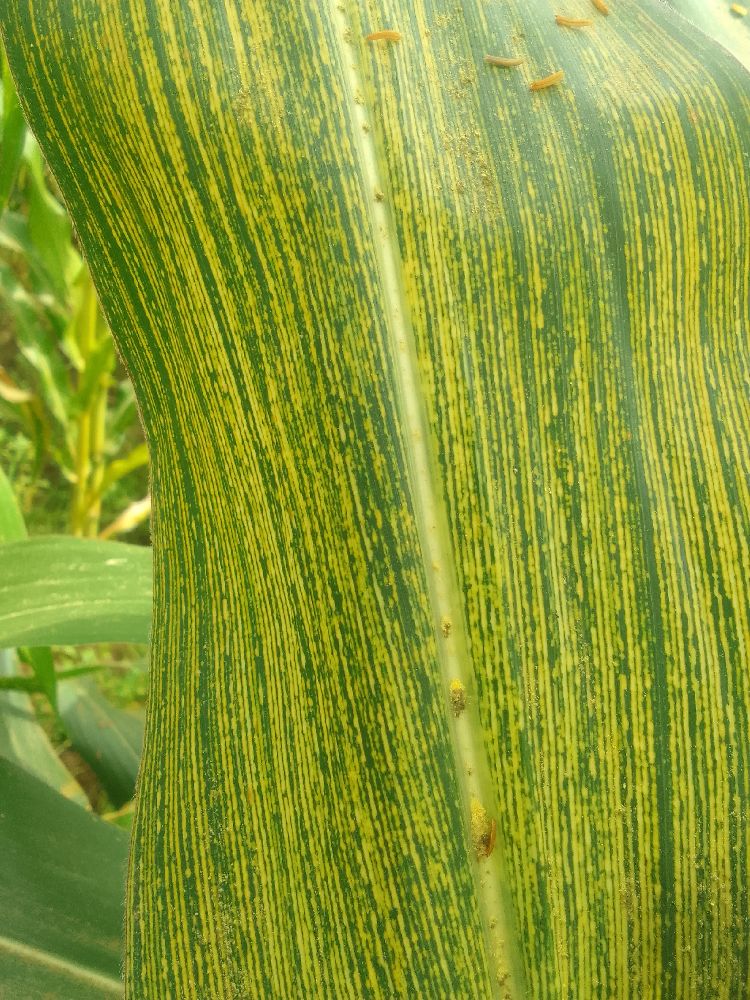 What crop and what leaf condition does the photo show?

maize, maize streak virus
